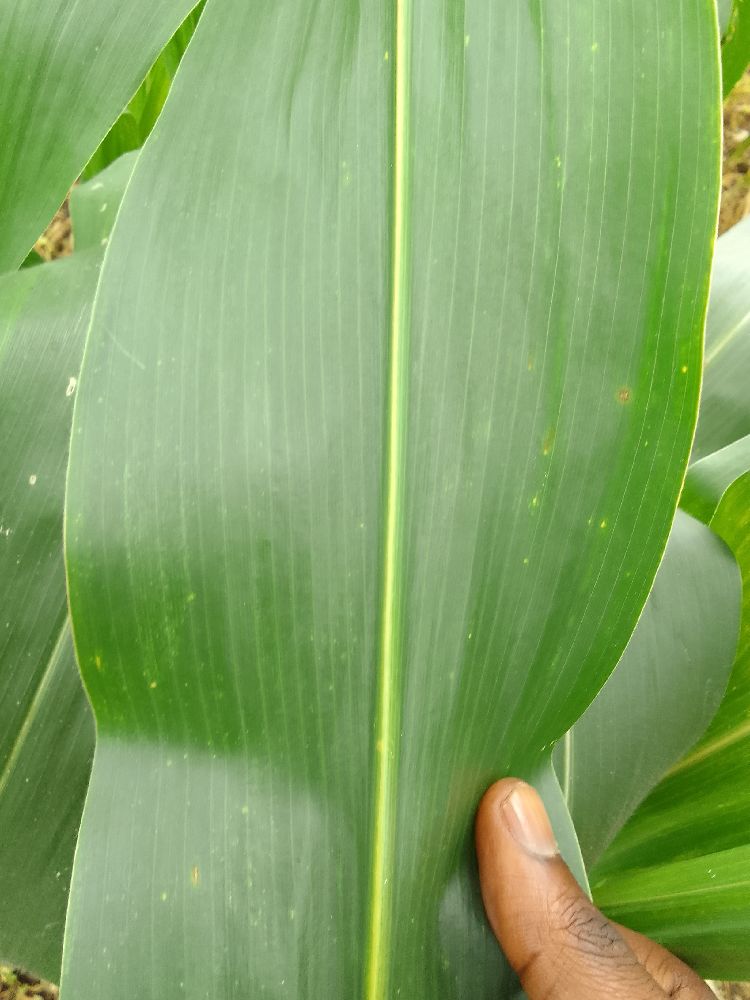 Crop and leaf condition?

maize, healthy
